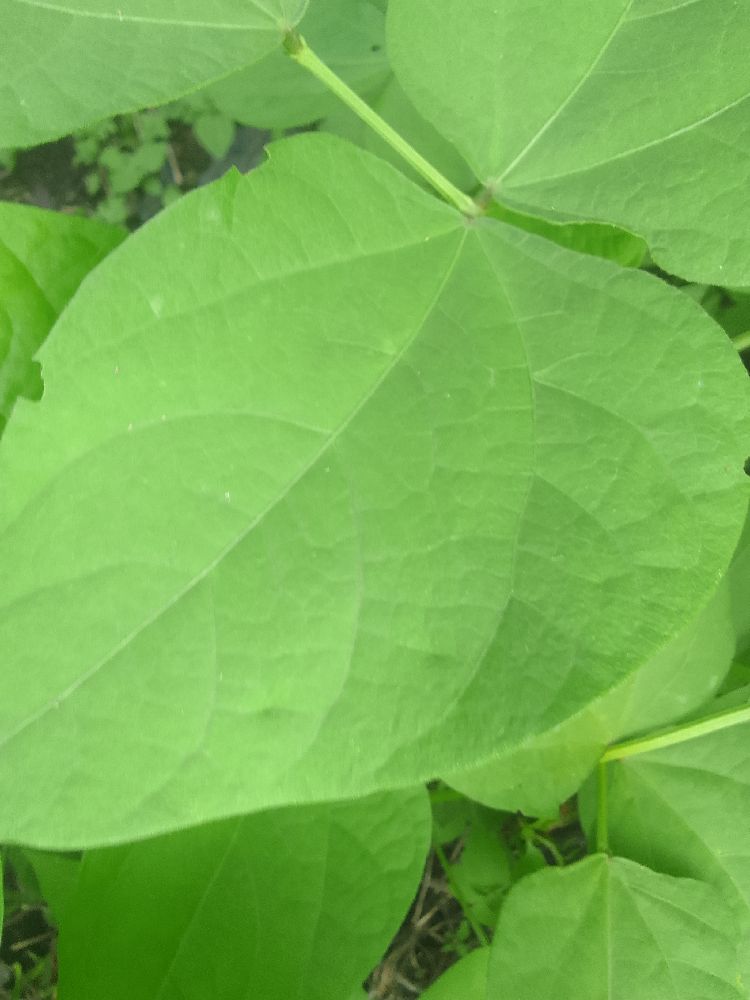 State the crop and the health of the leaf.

common bean, healthy
